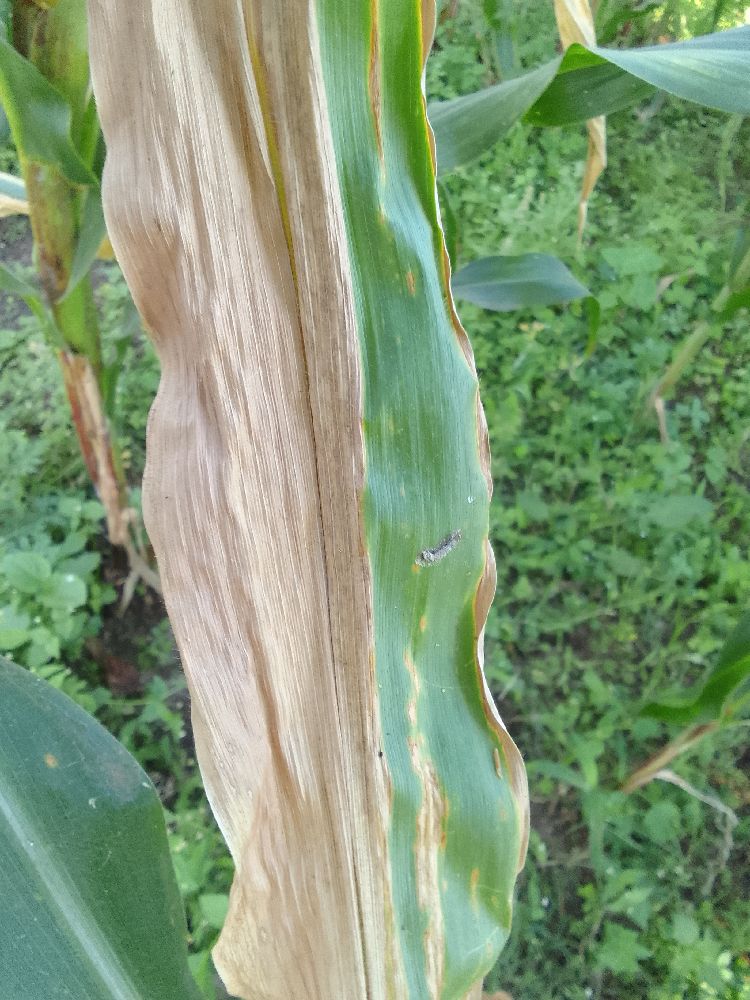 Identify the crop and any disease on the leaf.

maize, maize lethal necrosis
